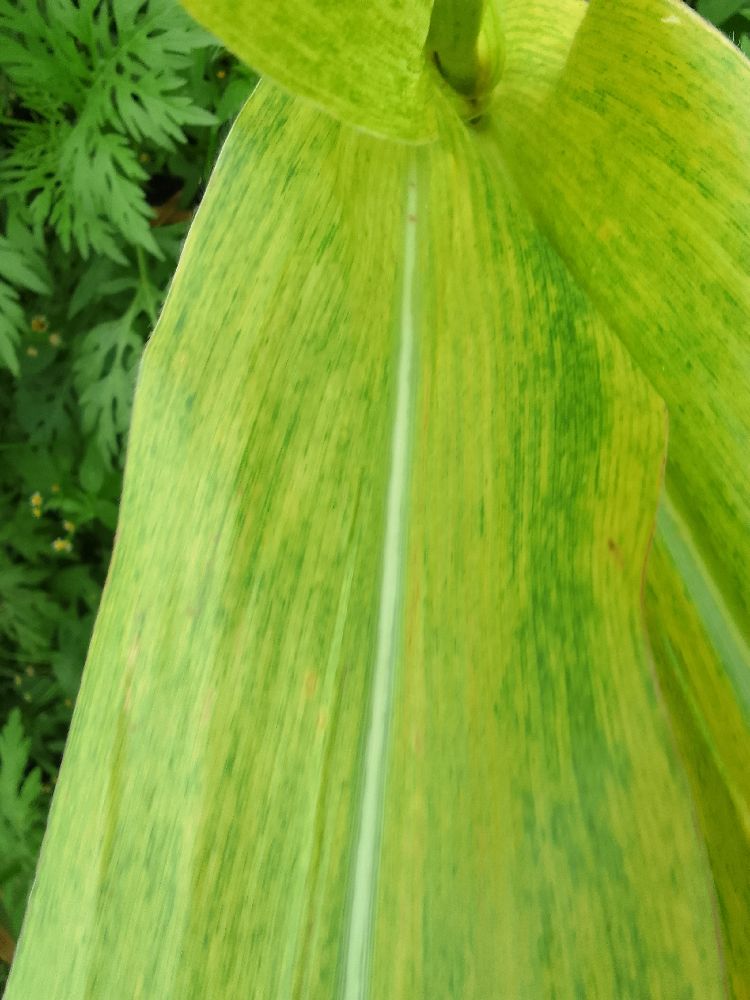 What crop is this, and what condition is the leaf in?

maize, maize lethal necrosis
